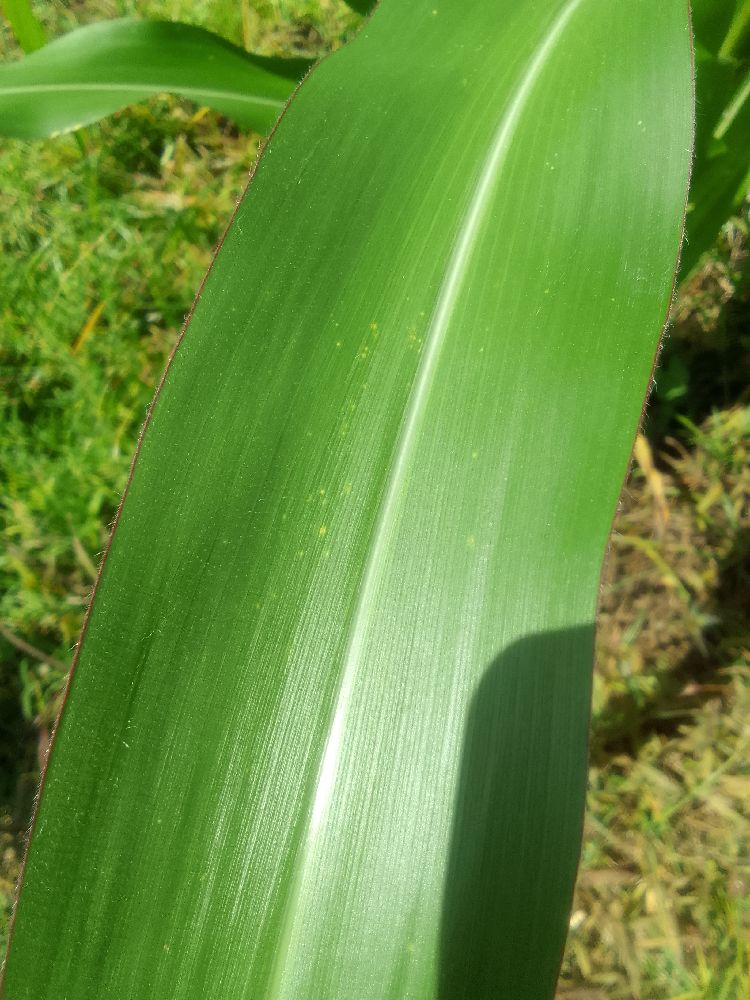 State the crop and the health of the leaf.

maize, healthy
